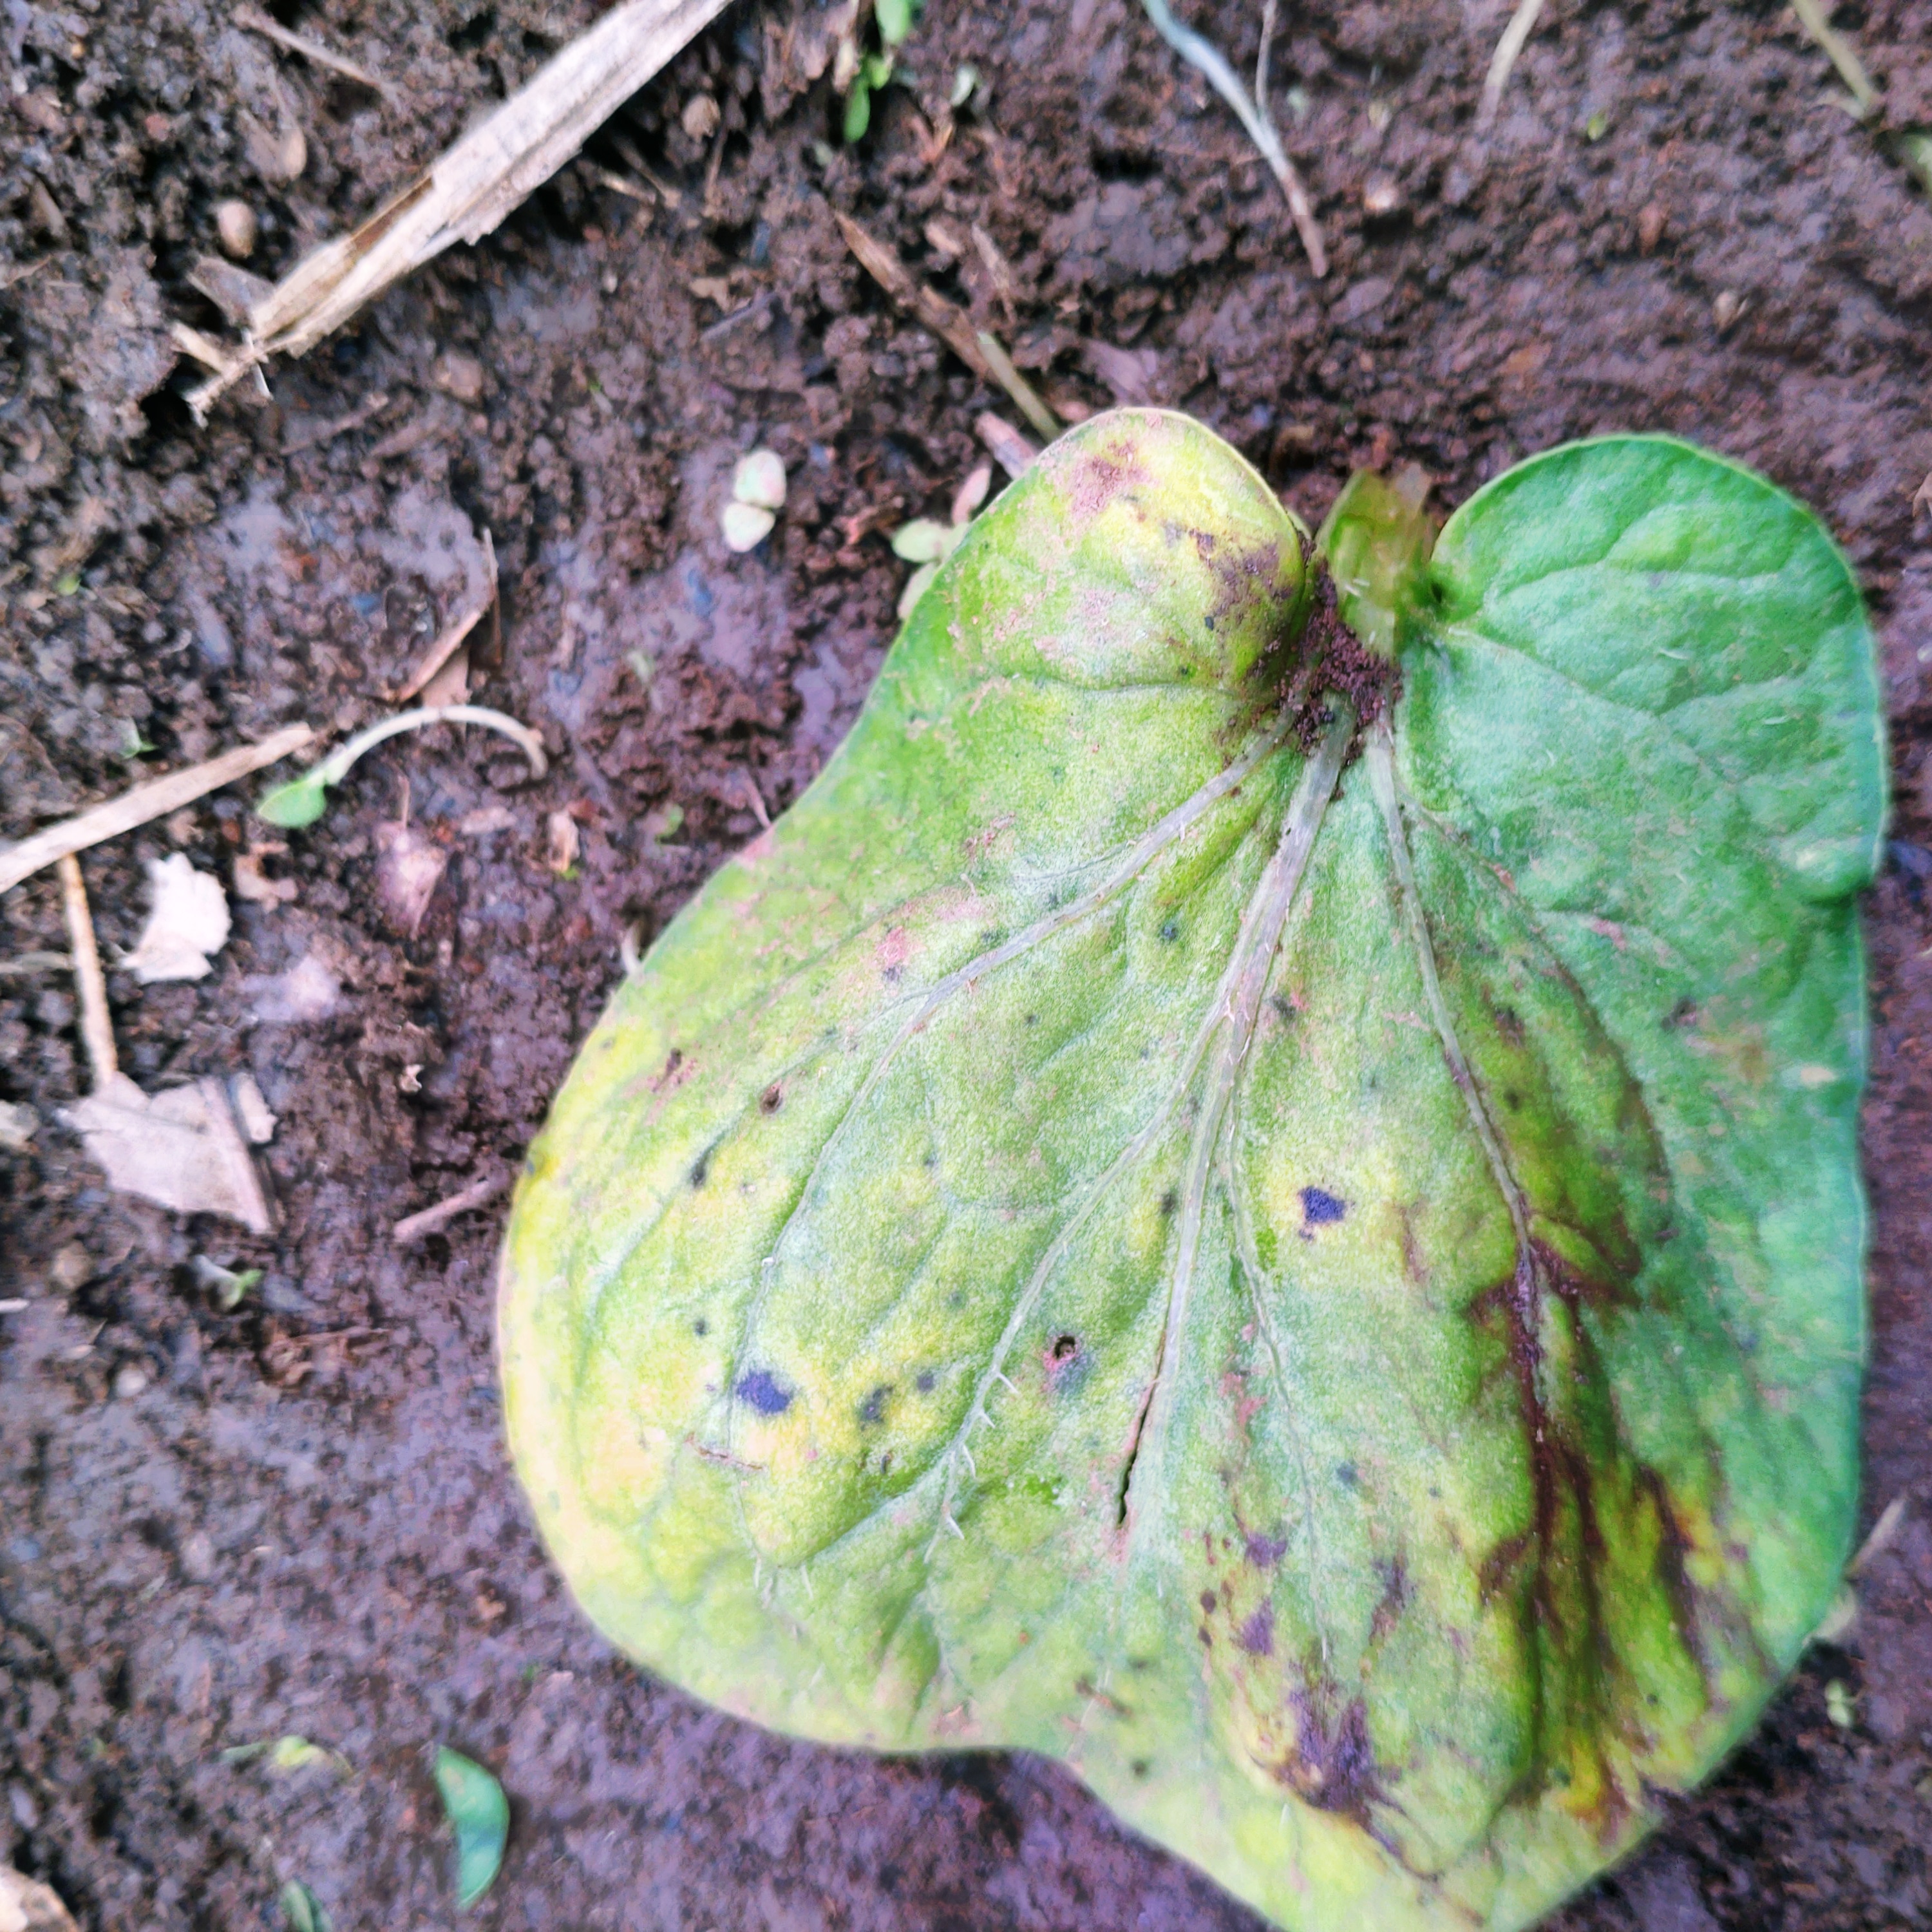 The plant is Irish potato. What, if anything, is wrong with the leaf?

late blight
